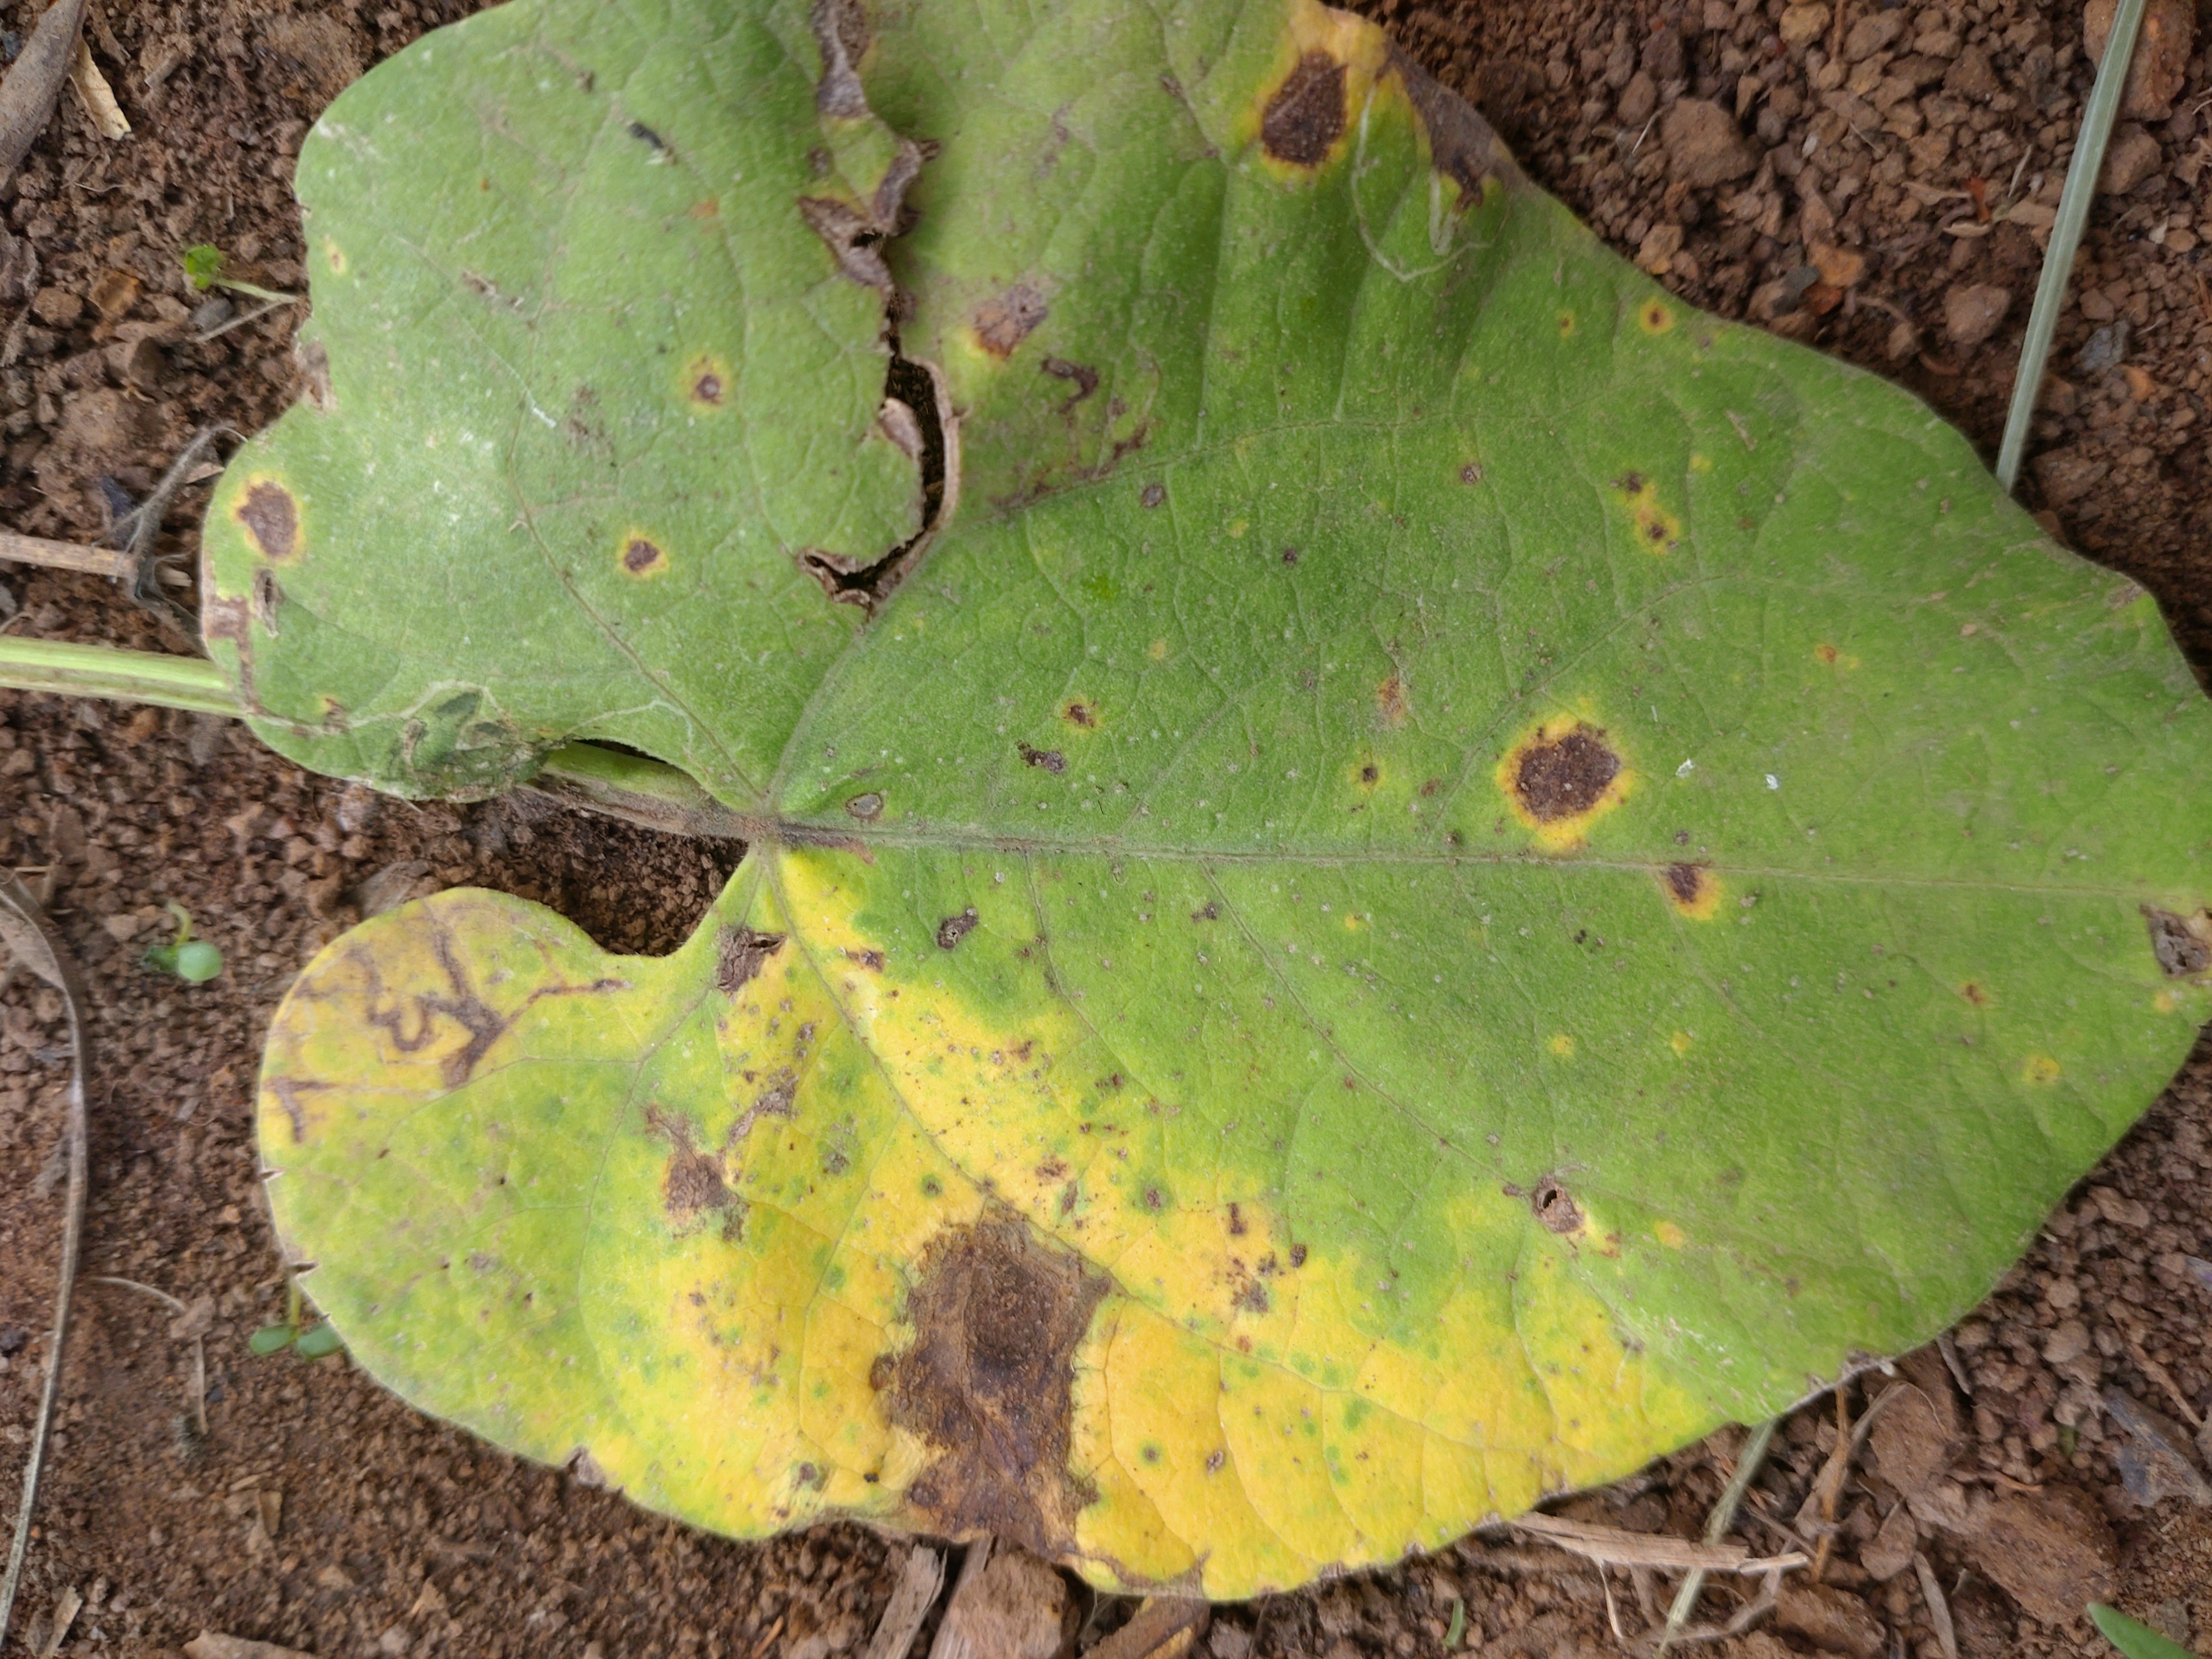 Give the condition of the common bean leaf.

rust
